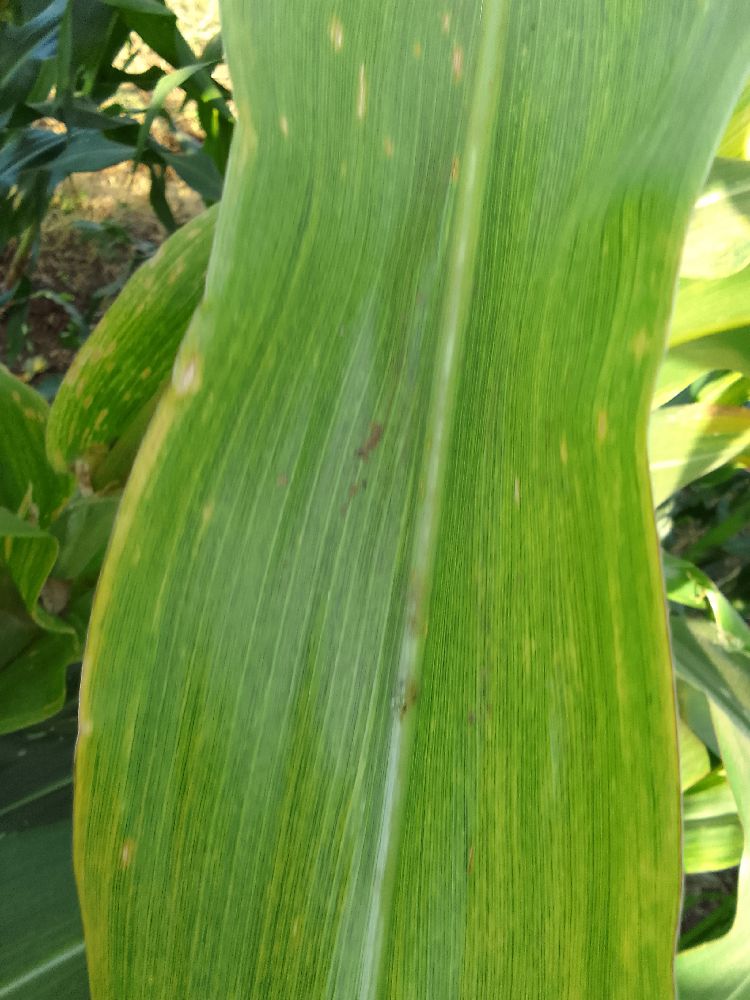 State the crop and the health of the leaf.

maize, maize lethal necrosis
